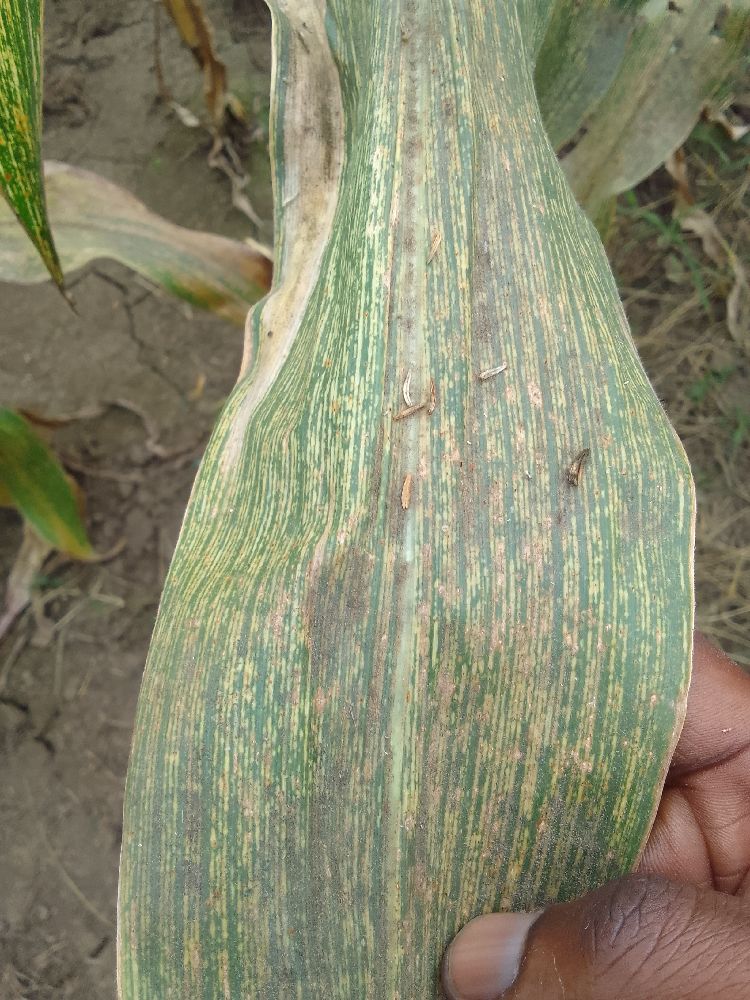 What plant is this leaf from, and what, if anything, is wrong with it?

maize, maize streak virus
